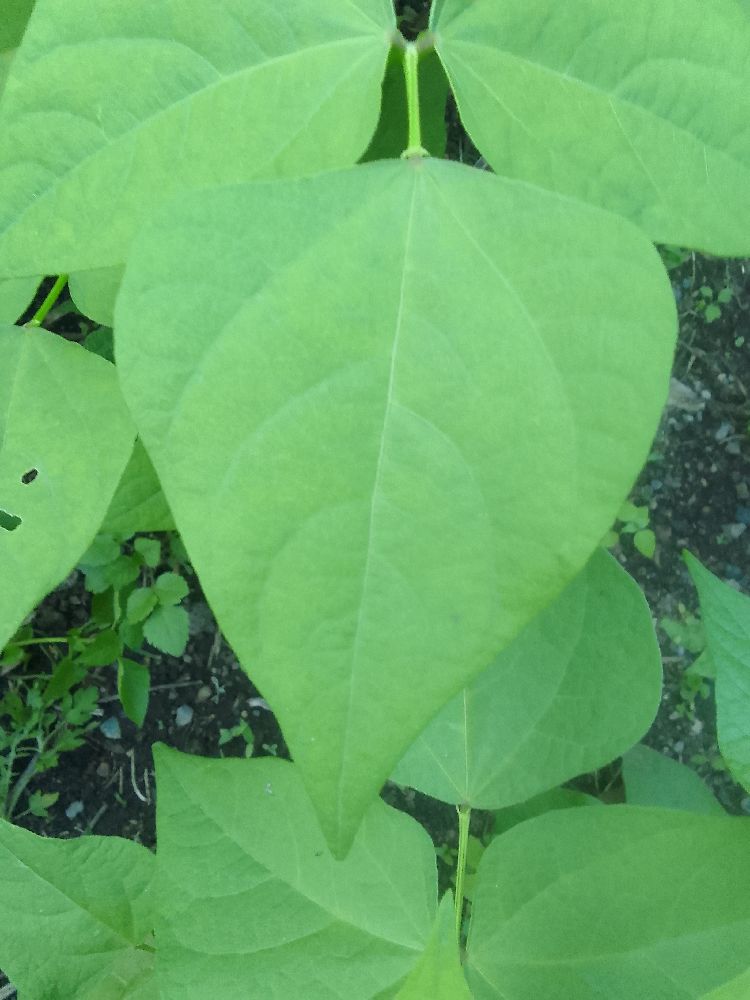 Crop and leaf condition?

common bean, healthy
